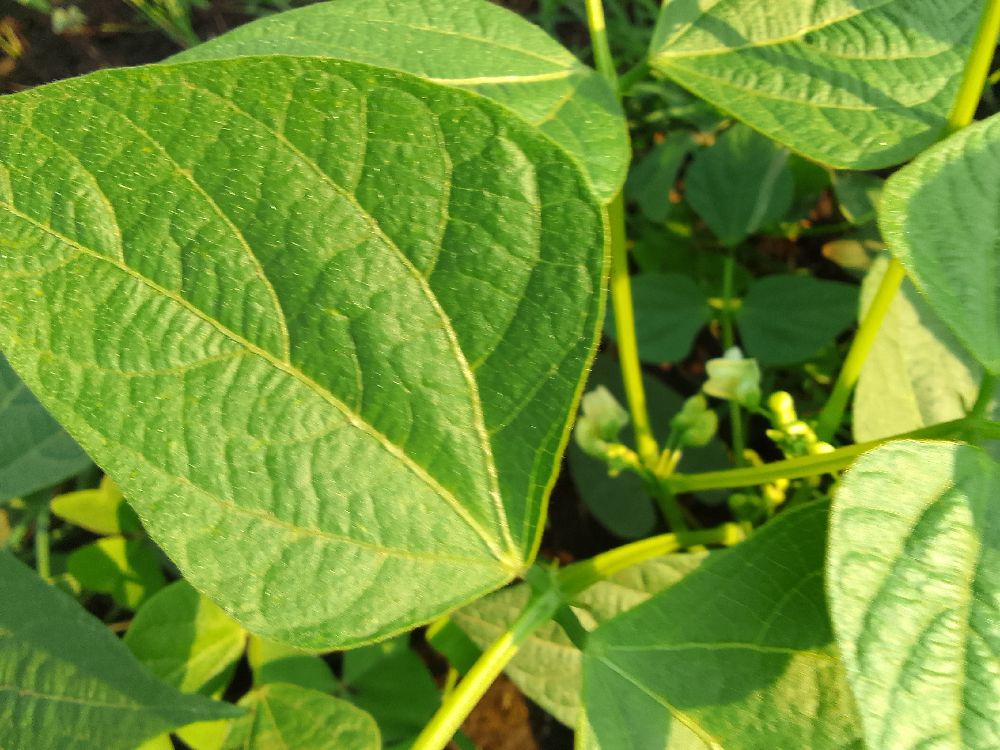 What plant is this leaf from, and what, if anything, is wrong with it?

common bean, healthy
